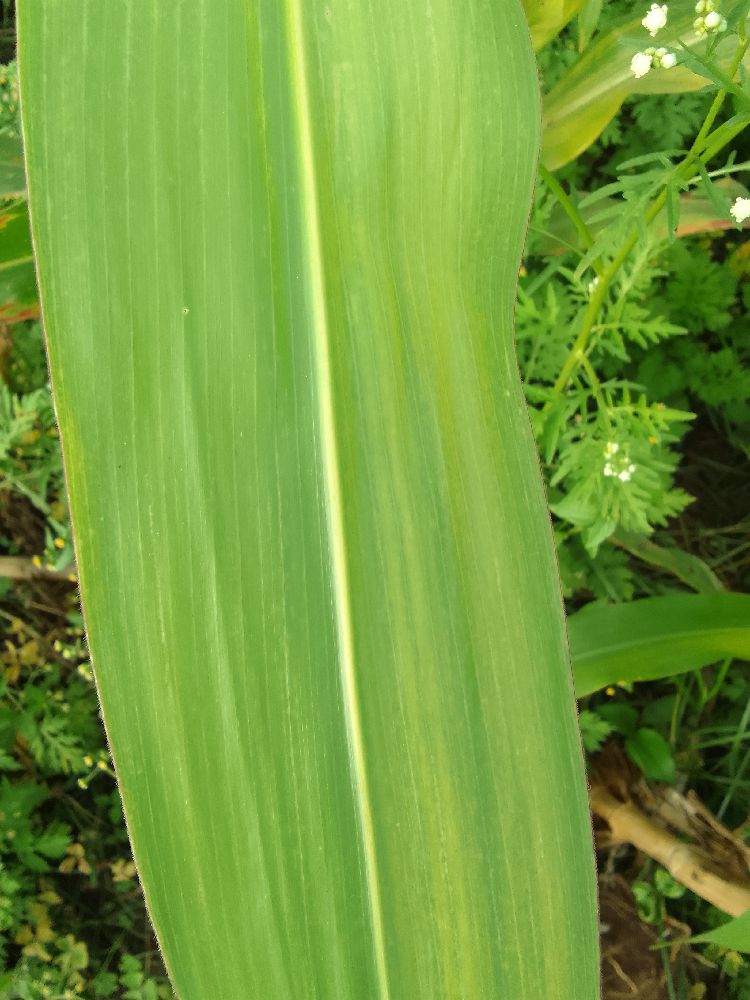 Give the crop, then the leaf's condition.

maize, maize lethal necrosis
